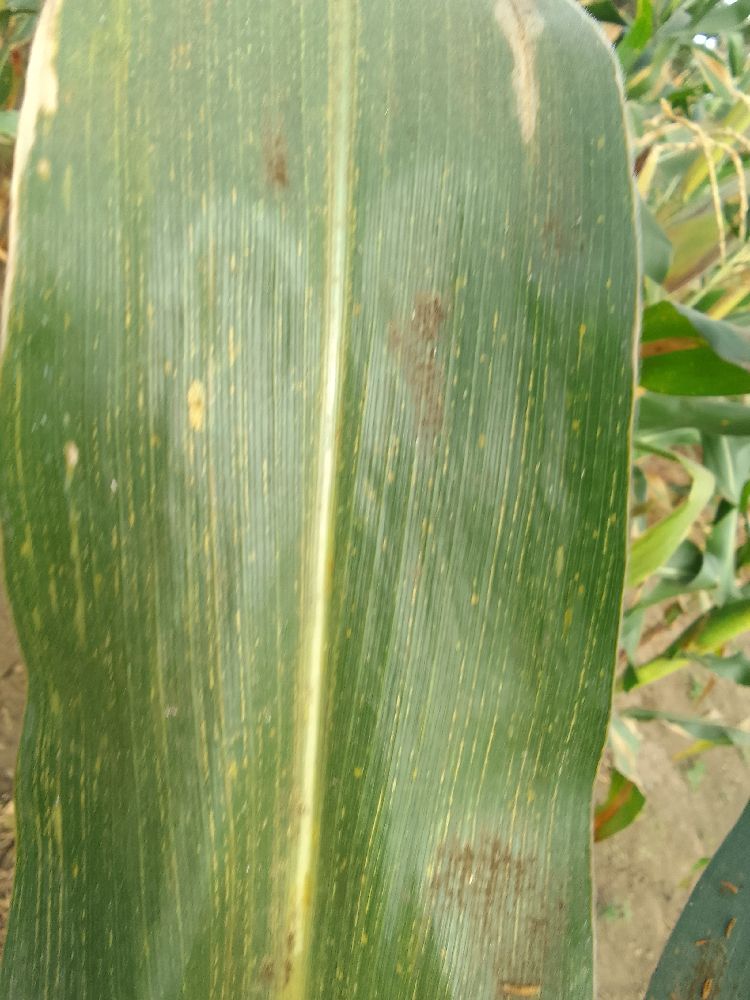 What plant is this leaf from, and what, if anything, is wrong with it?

maize, maize streak virus
